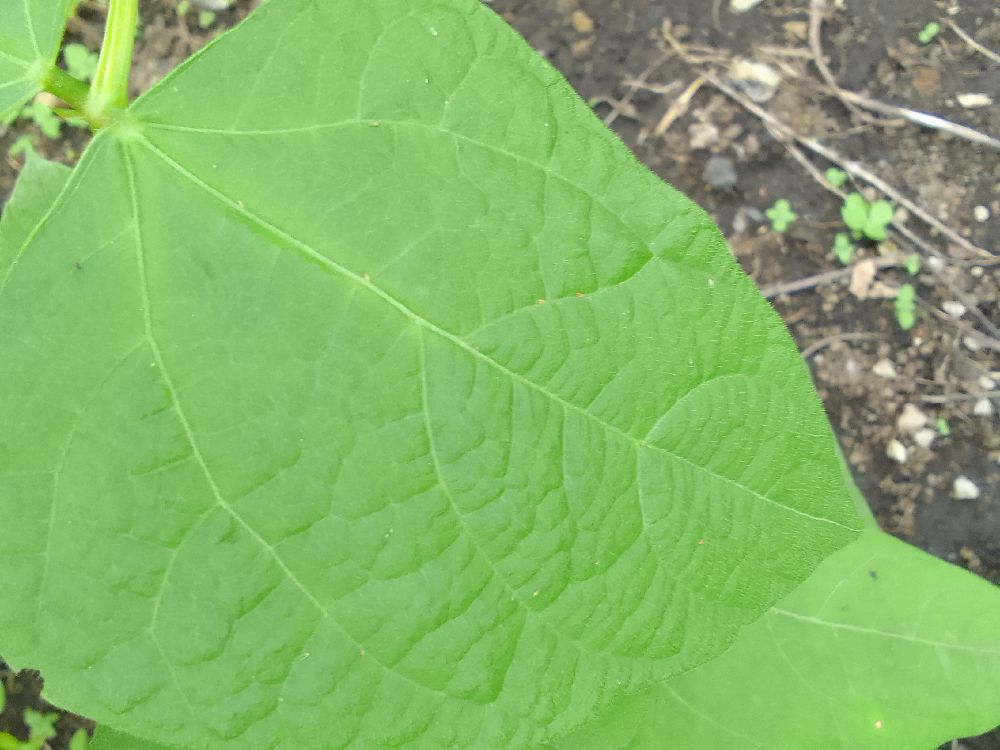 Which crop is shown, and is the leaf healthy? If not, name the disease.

common bean, healthy
